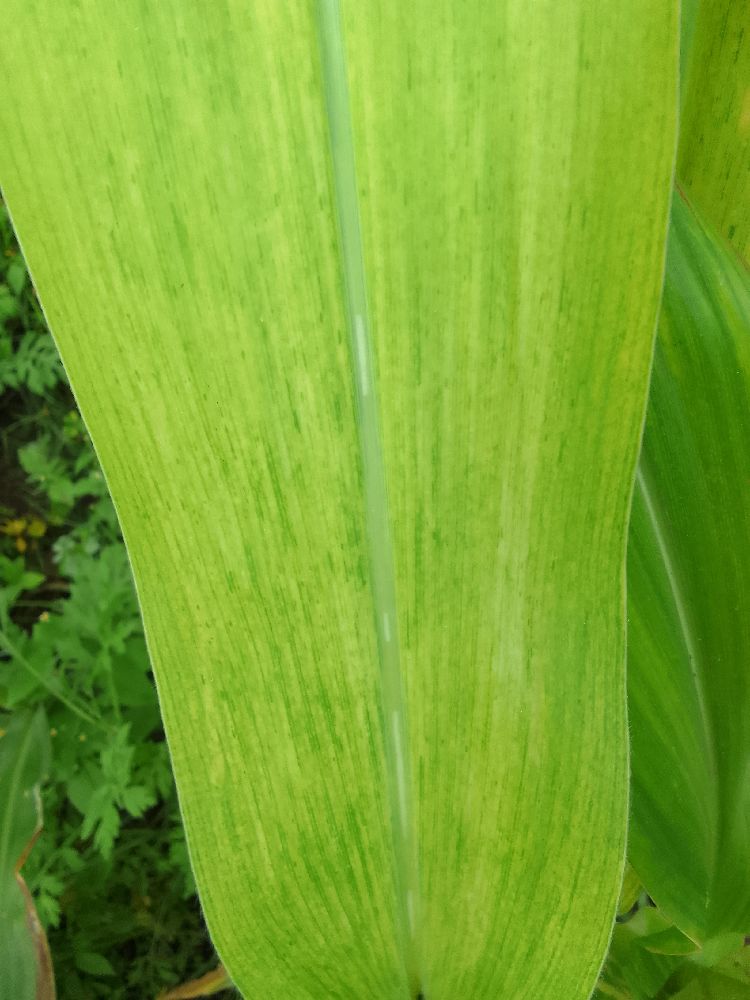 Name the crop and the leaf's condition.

maize, maize lethal necrosis
